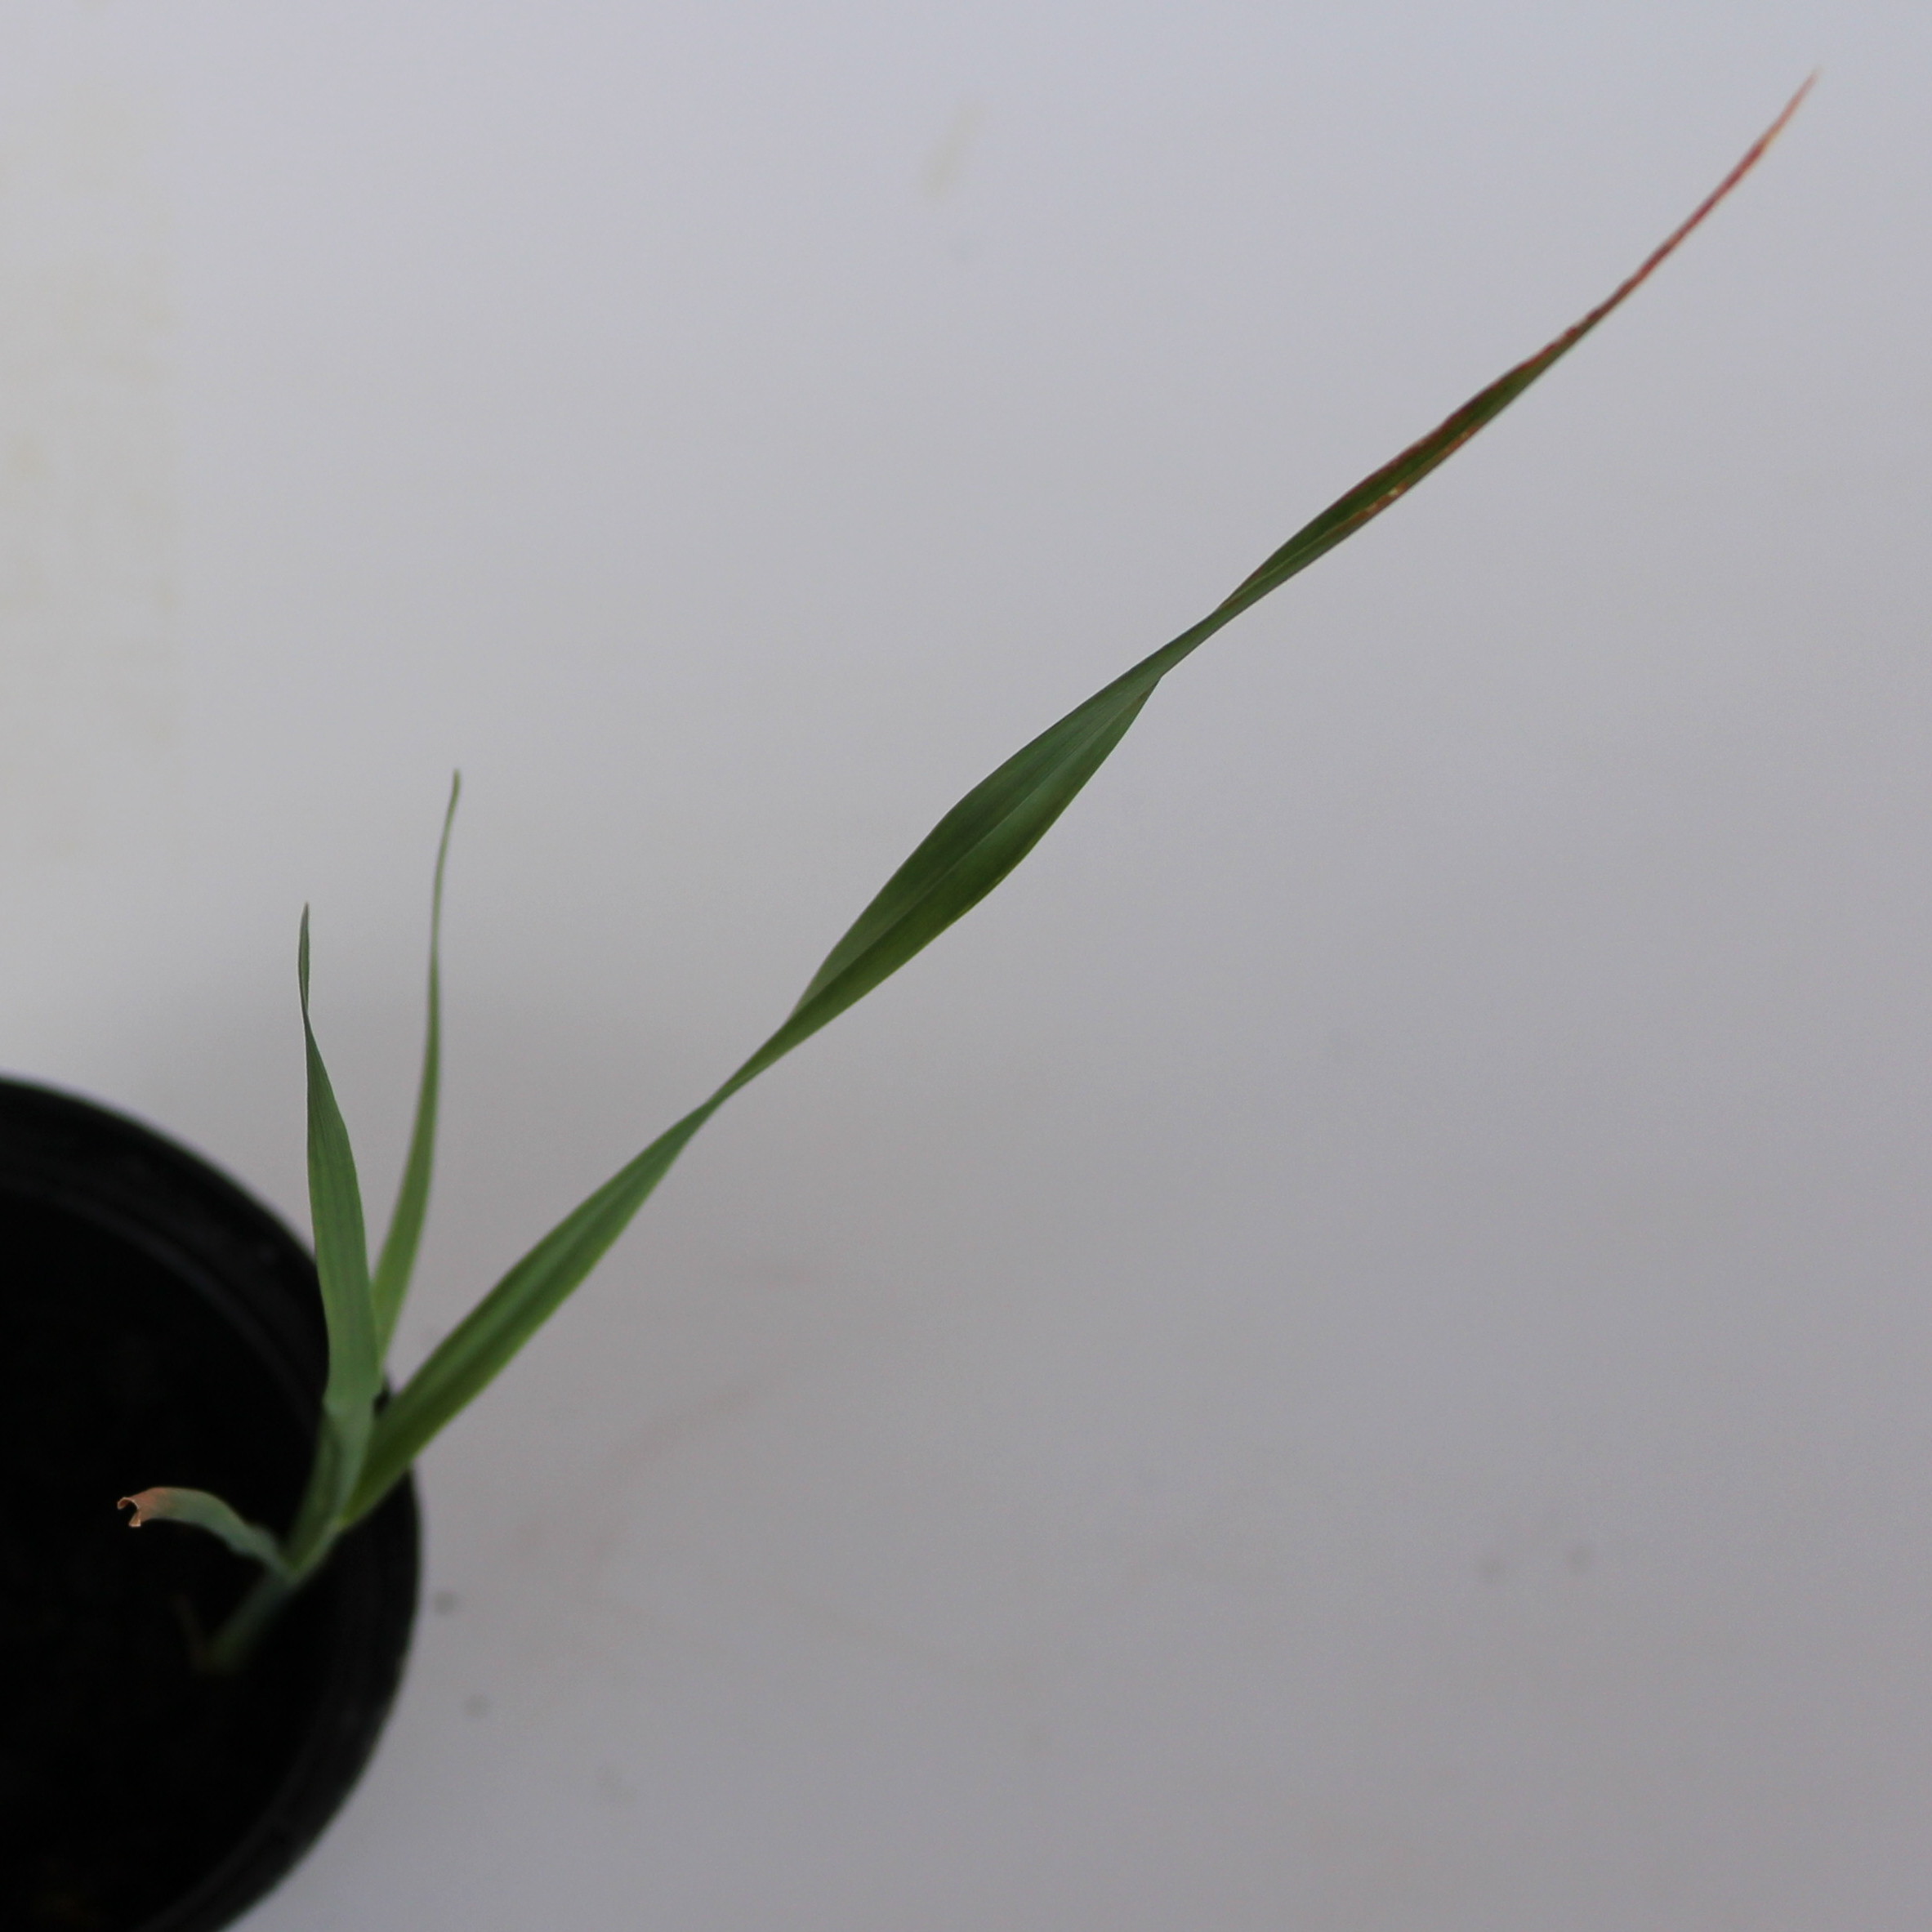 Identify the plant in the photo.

Avena sterilis
